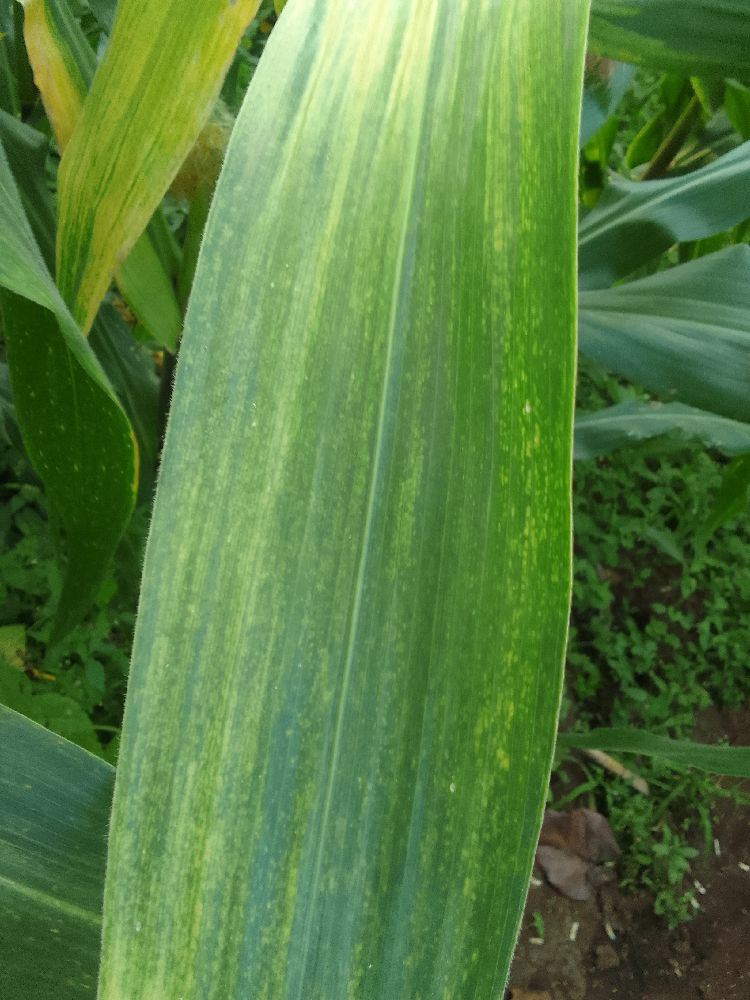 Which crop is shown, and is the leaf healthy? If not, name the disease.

maize, maize lethal necrosis
